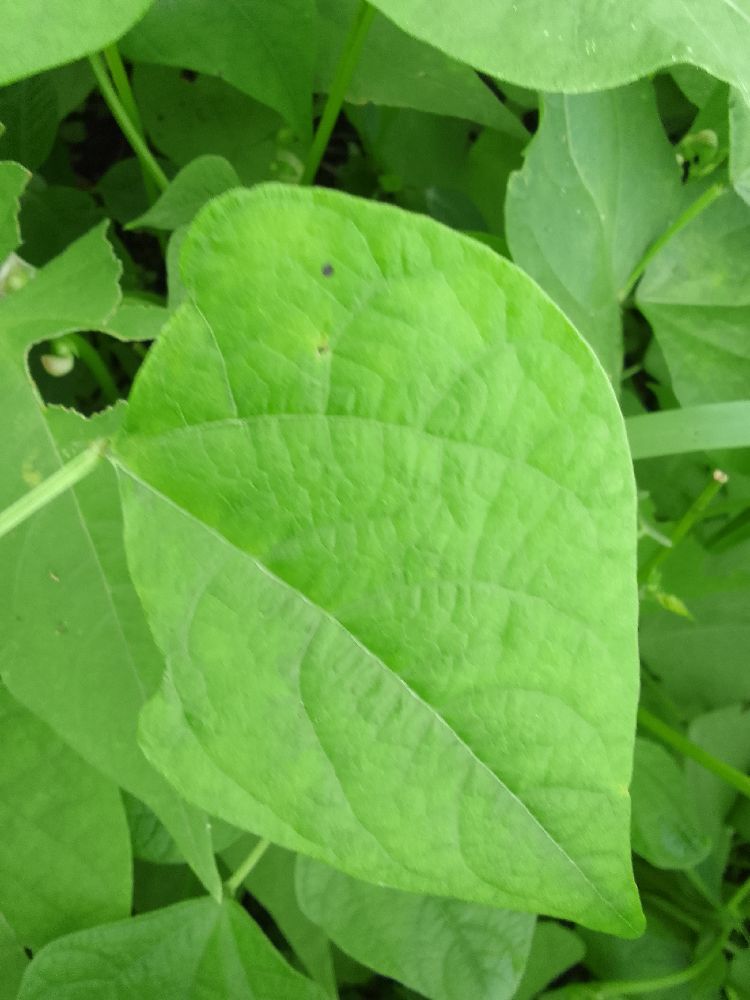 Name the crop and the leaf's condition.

common bean, healthy
